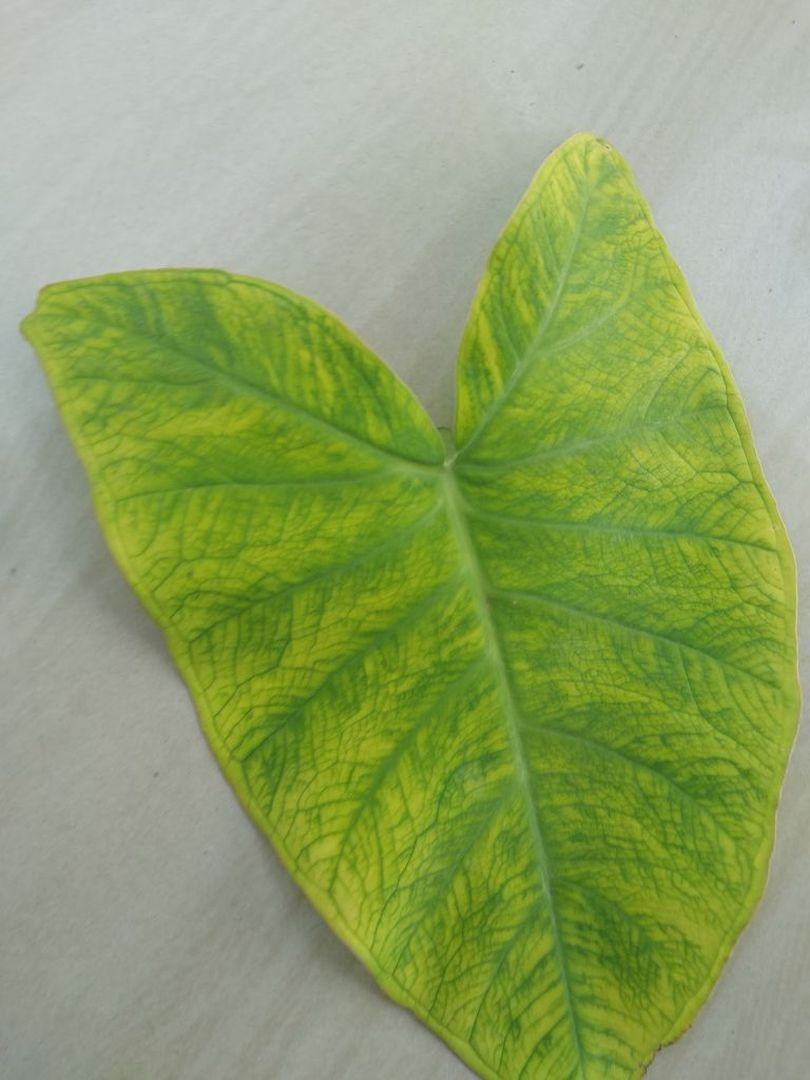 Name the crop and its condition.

taro, mosaic
